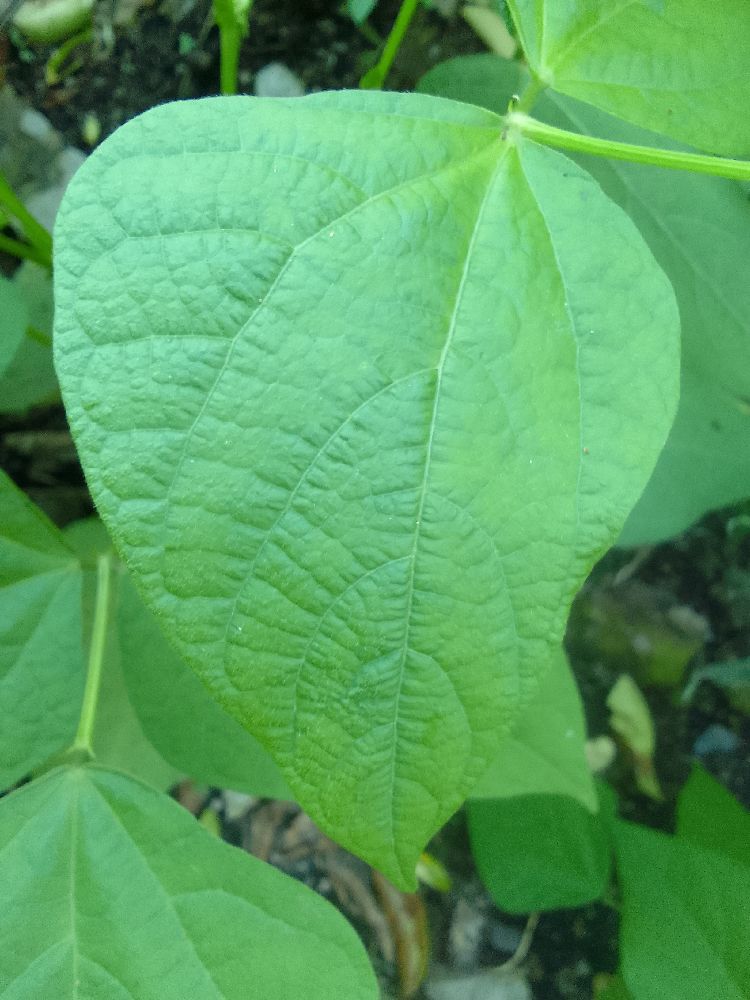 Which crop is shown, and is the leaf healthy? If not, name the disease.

common bean, healthy
